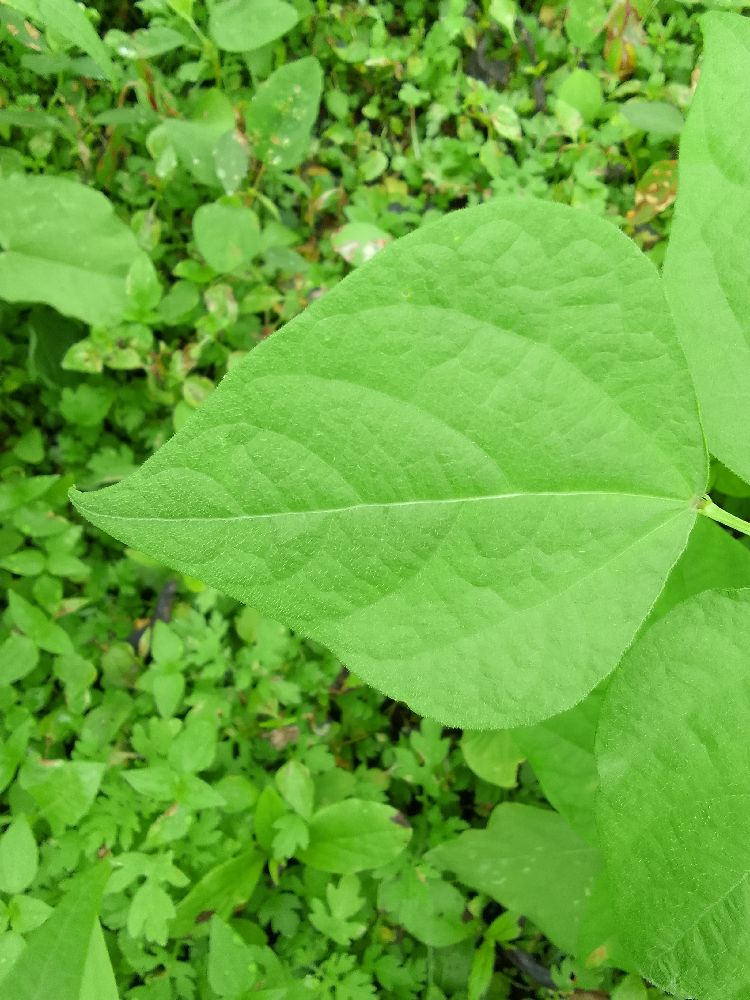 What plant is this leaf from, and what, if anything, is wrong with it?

common bean, healthy
